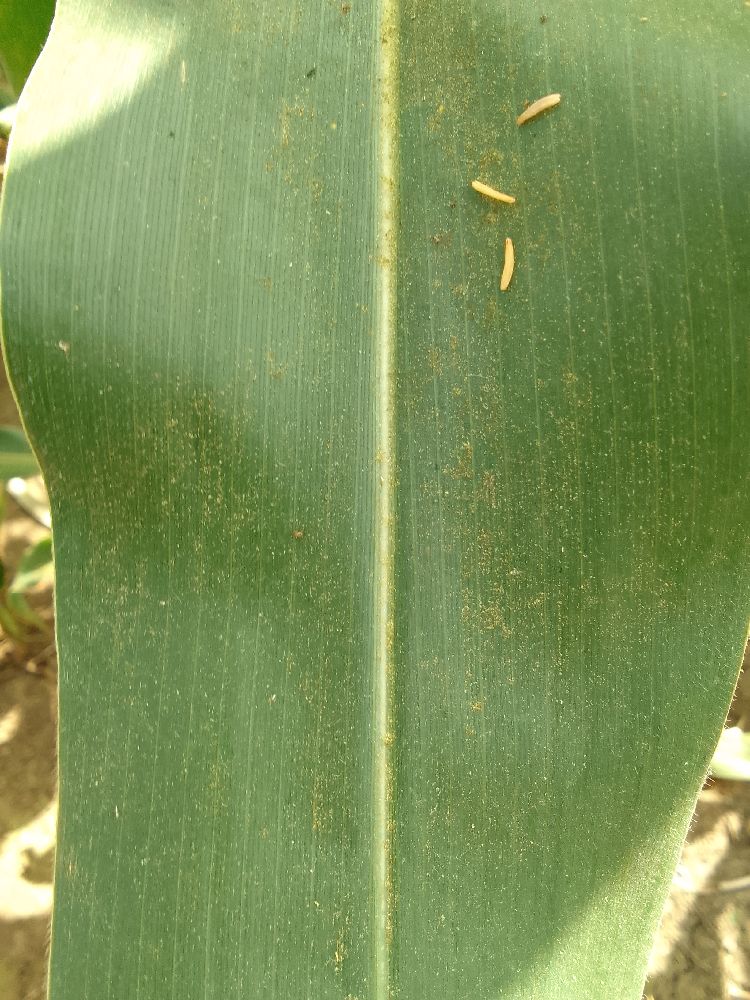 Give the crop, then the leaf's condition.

maize, healthy
